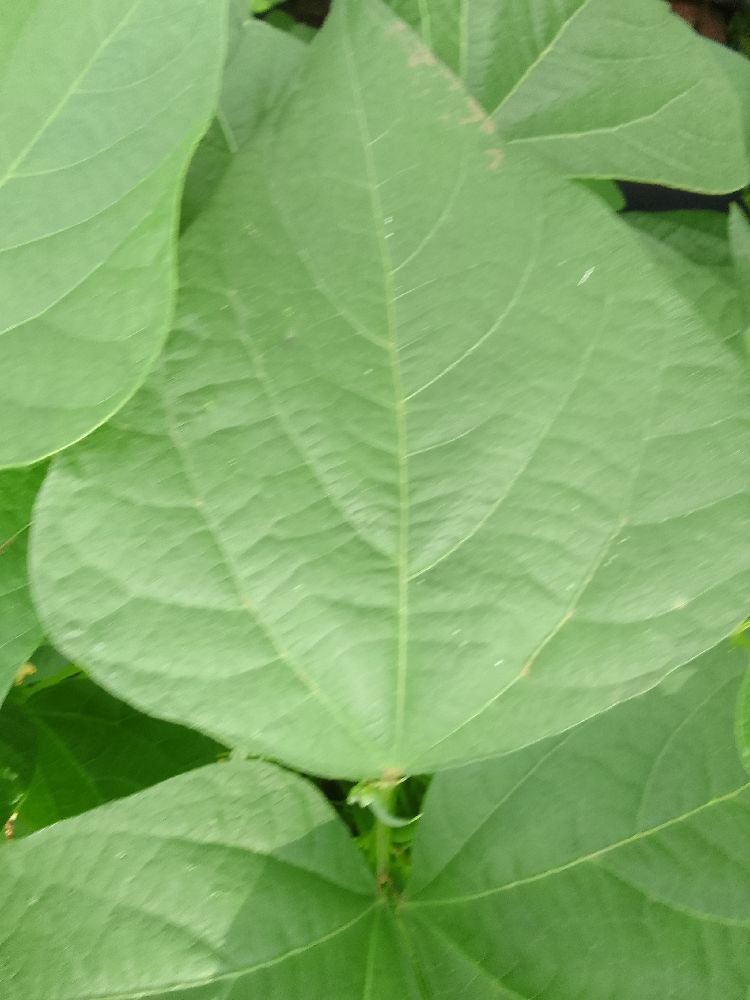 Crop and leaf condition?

common bean, healthy
